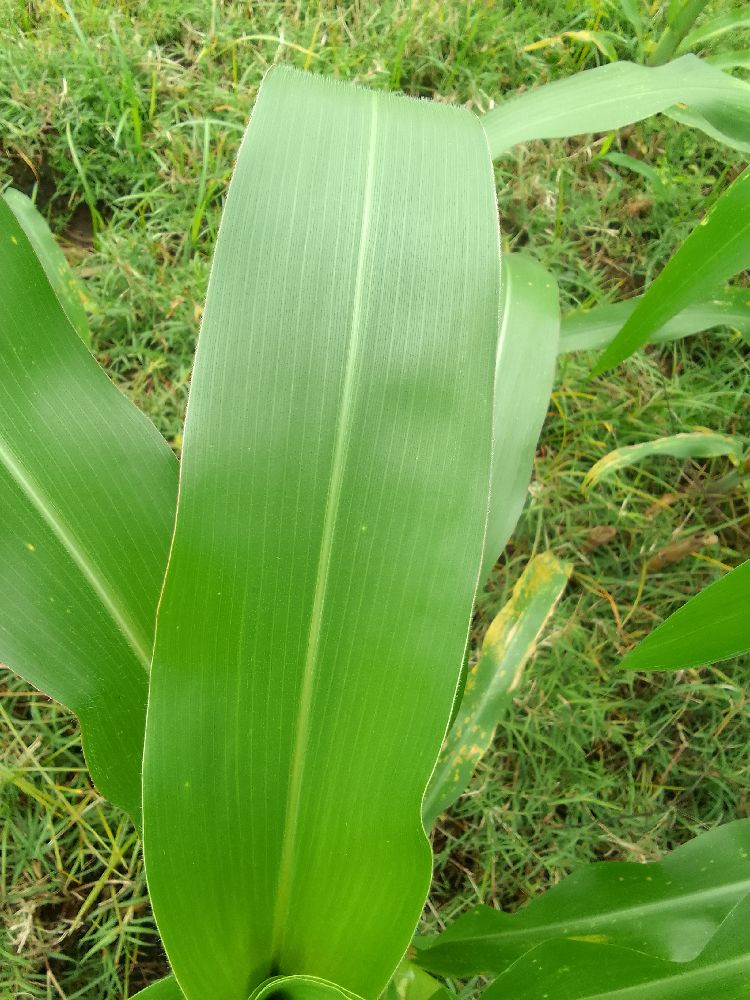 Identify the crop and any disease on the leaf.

maize, healthy
